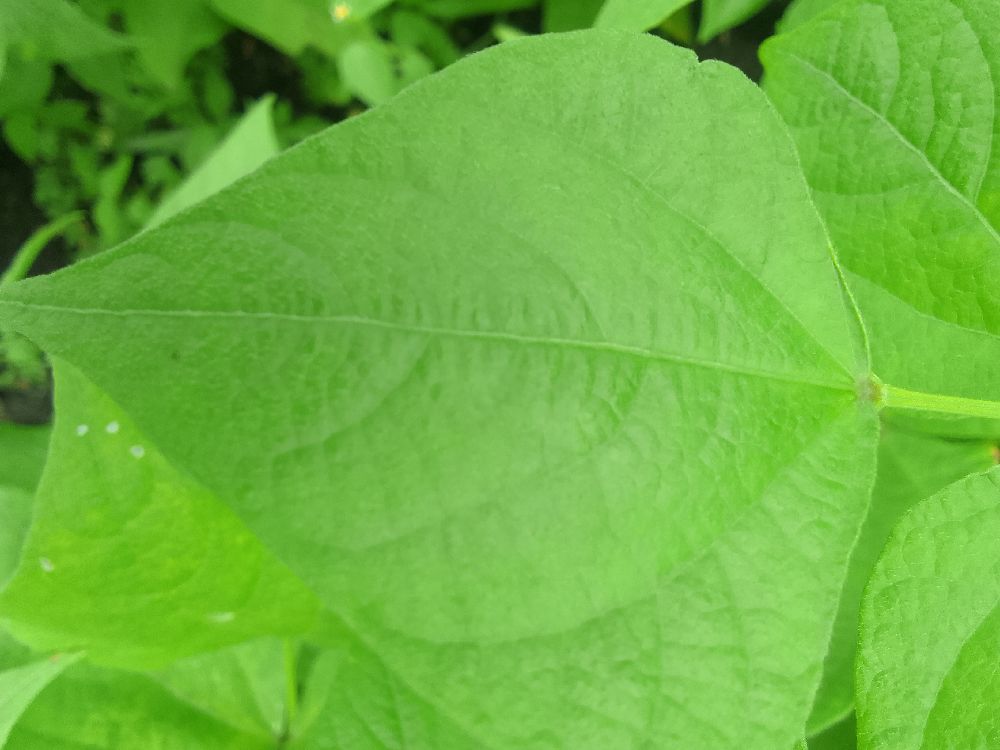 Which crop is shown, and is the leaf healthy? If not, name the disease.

common bean, healthy
